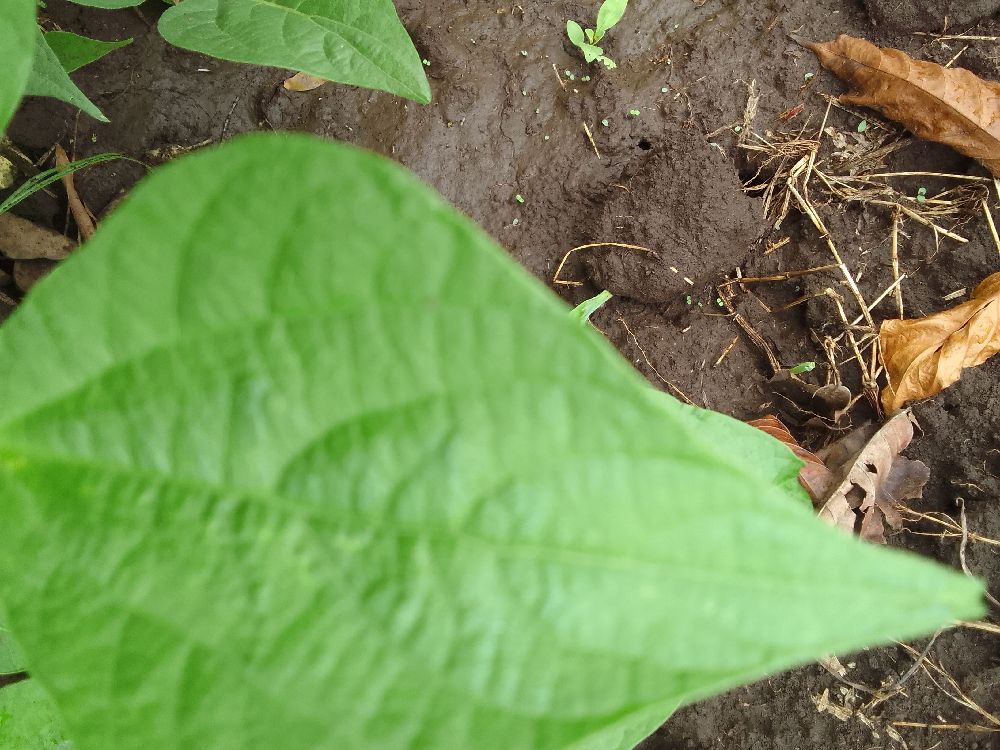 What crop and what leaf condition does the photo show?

common bean, healthy
